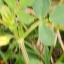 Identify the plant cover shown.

unstructured weed
